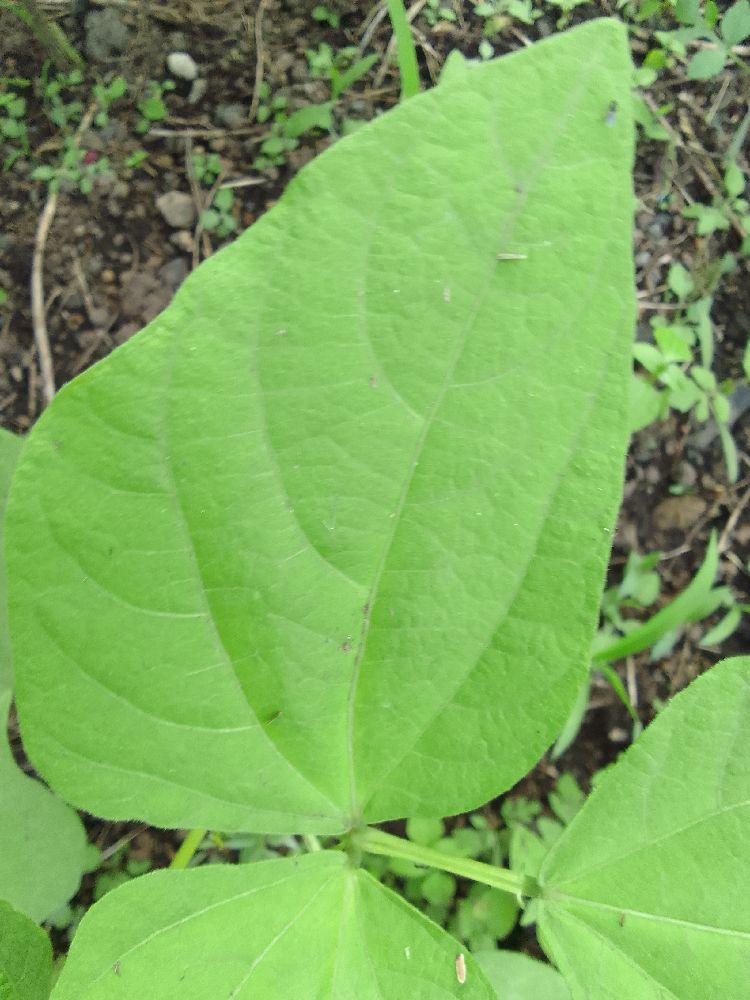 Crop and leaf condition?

common bean, healthy
